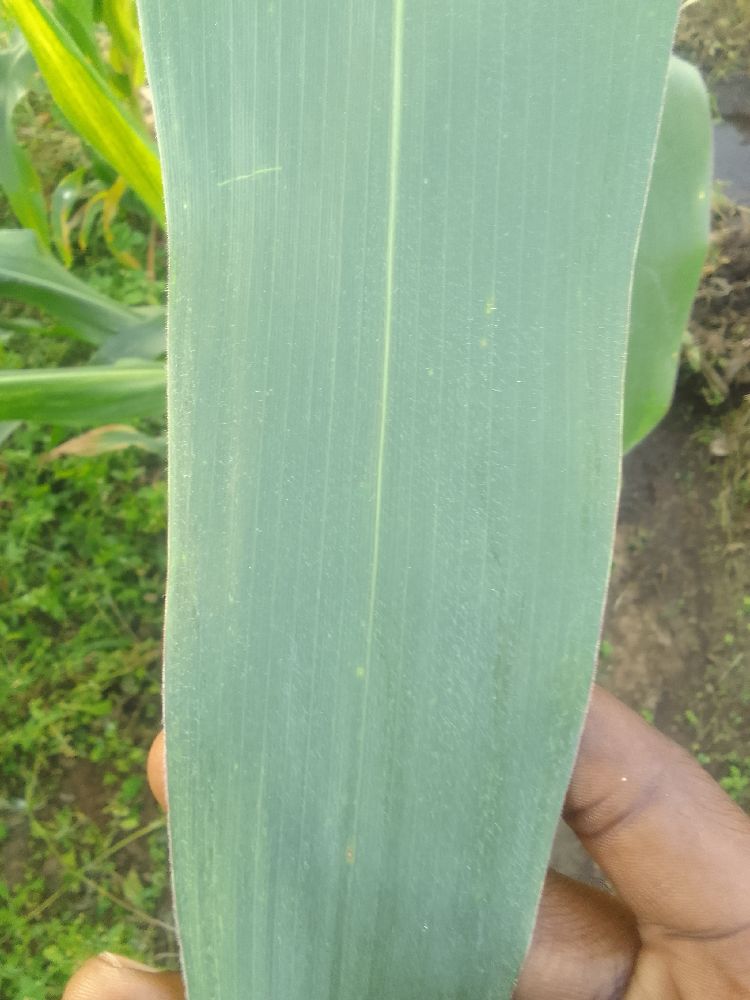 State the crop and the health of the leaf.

maize, healthy
